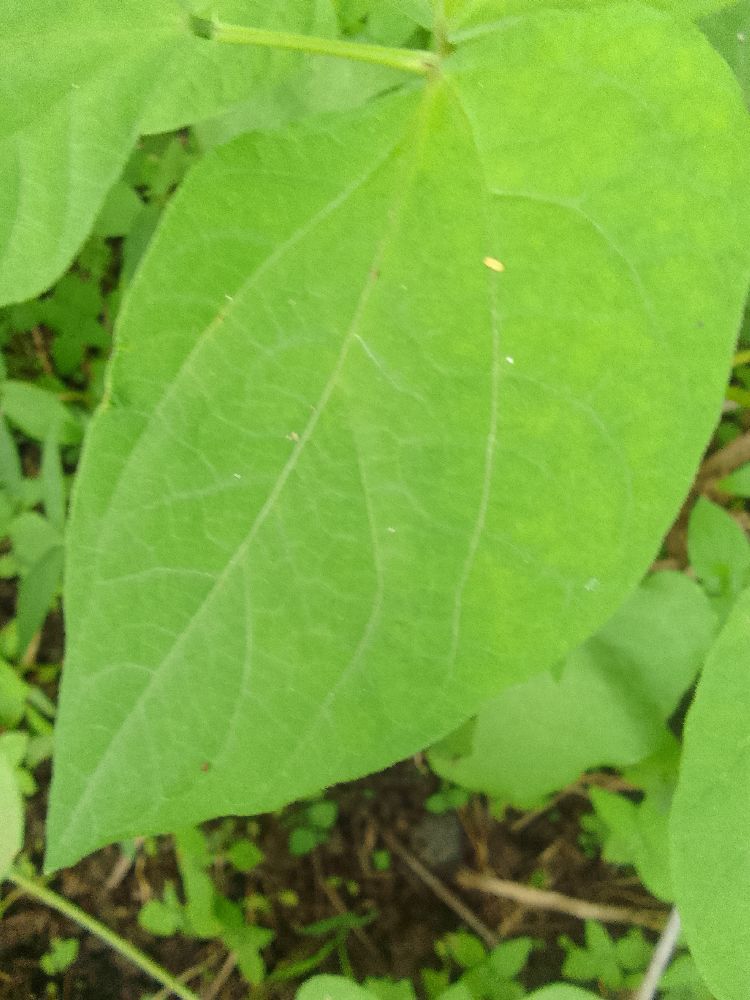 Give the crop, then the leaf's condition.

common bean, healthy
